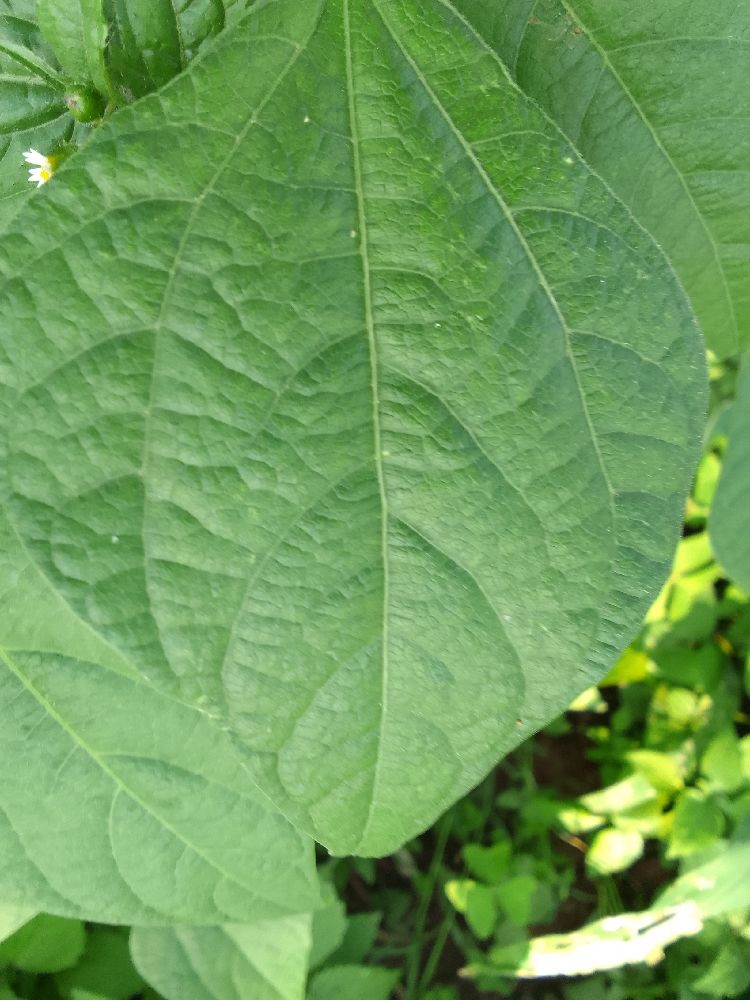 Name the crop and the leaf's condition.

common bean, healthy
